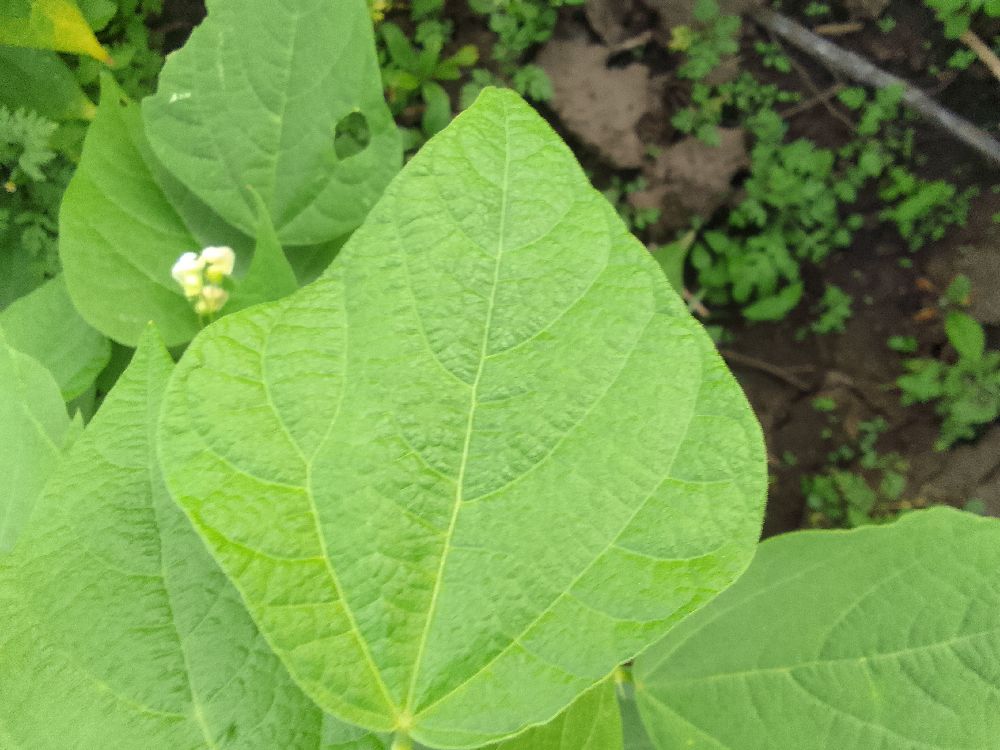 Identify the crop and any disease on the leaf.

common bean, healthy
